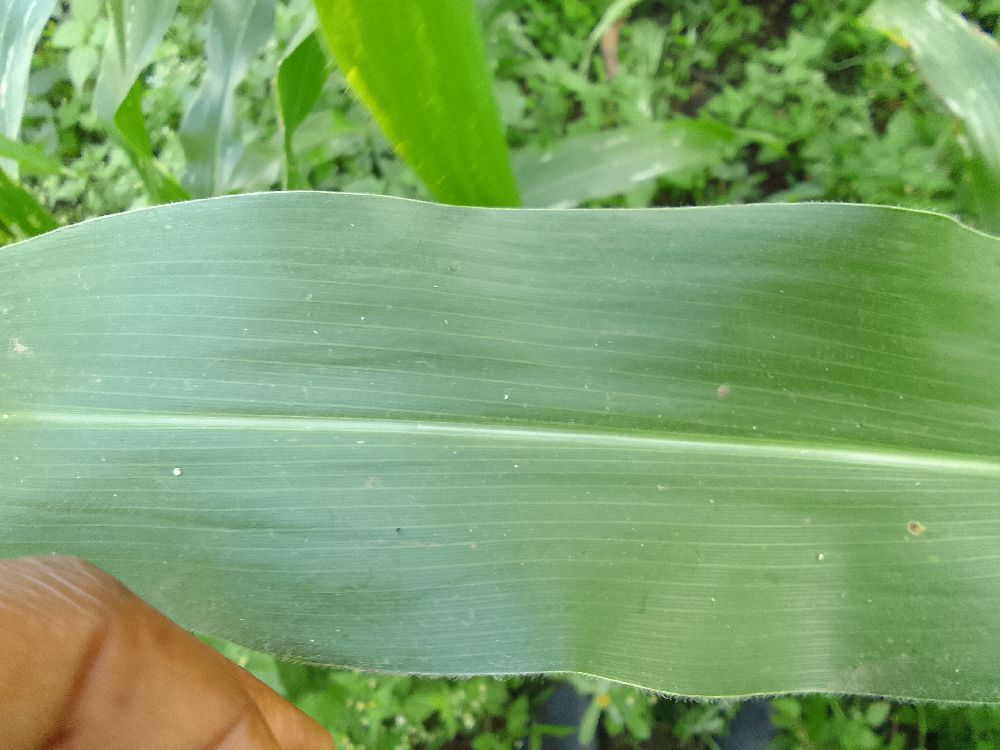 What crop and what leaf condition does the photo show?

maize, healthy
